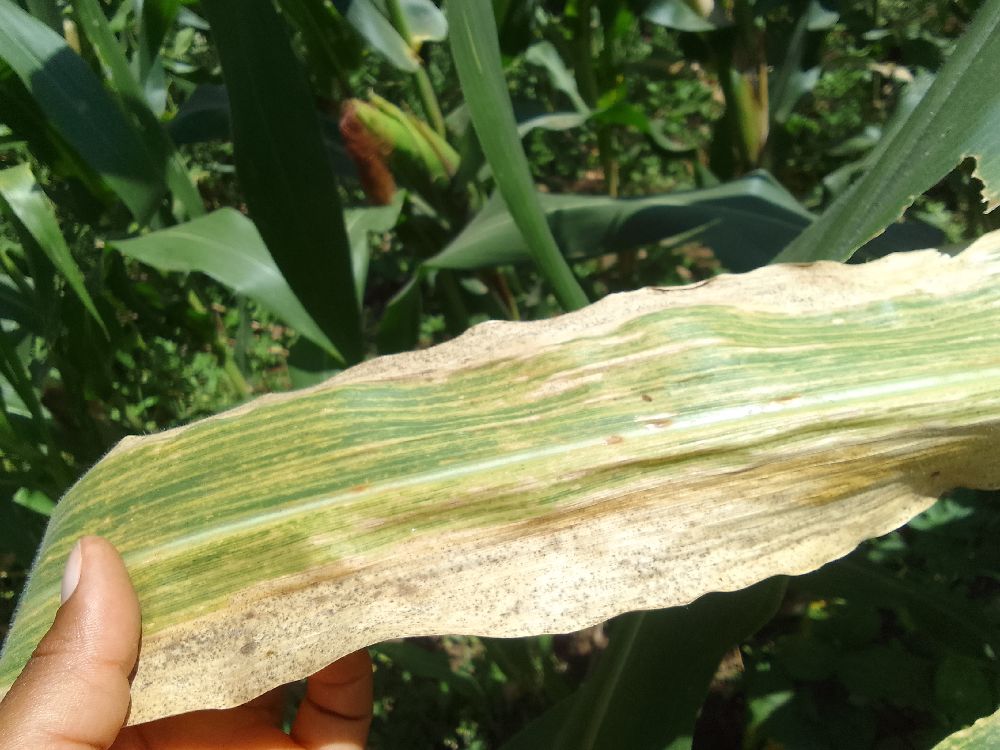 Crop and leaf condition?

maize, maize lethal necrosis
